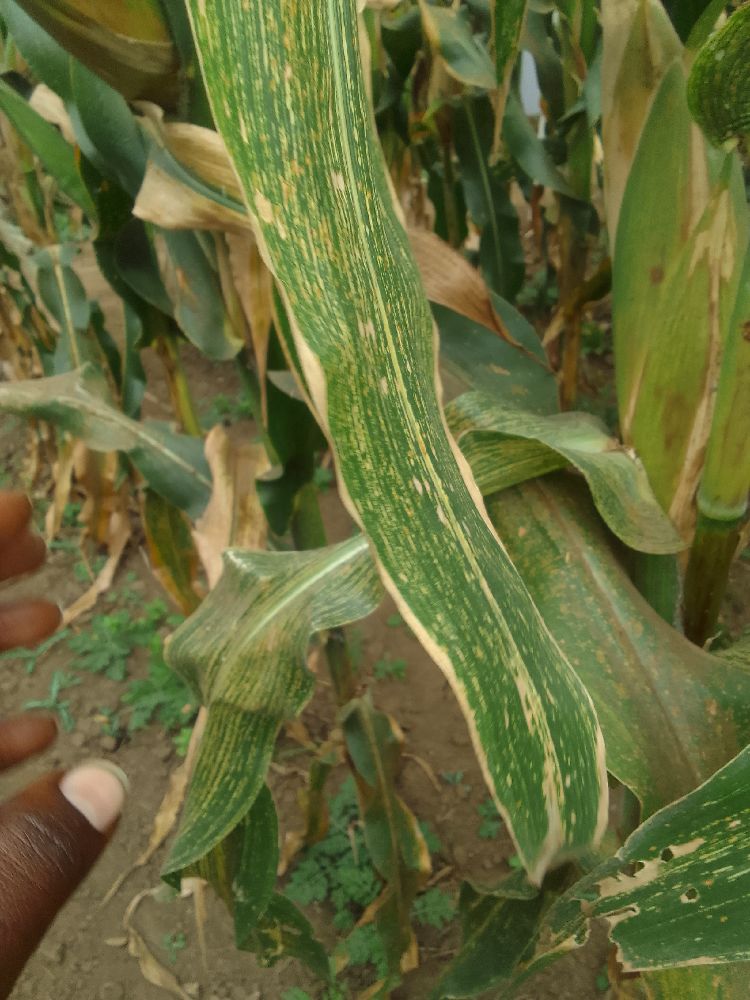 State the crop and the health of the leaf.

maize, maize streak virus
